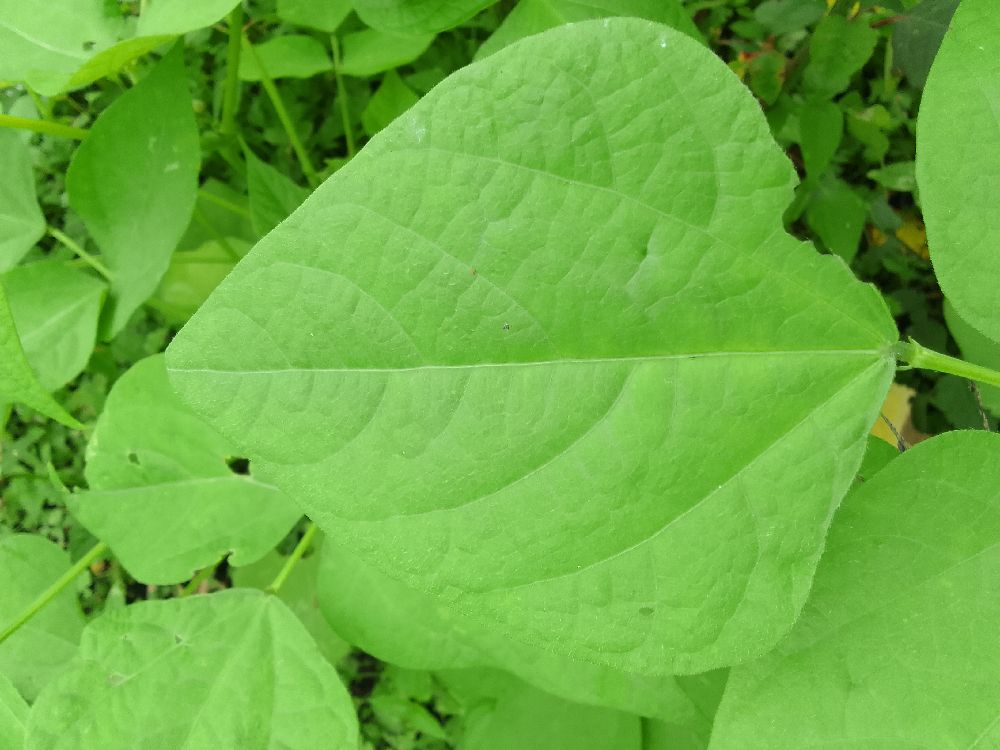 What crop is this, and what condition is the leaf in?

common bean, healthy
